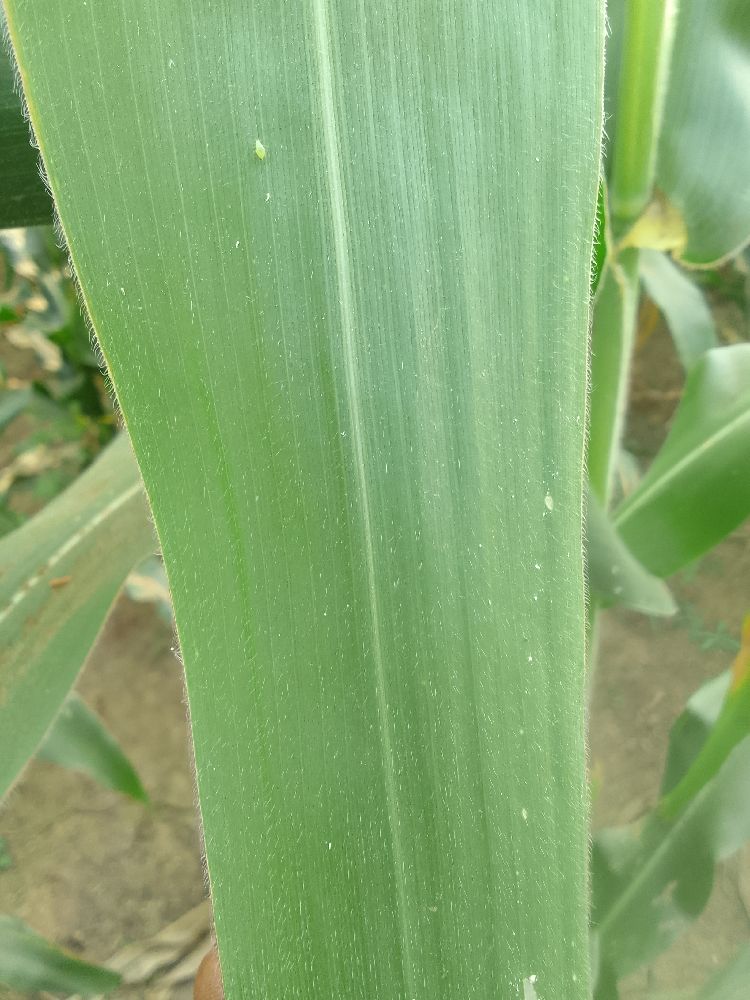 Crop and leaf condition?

maize, healthy
